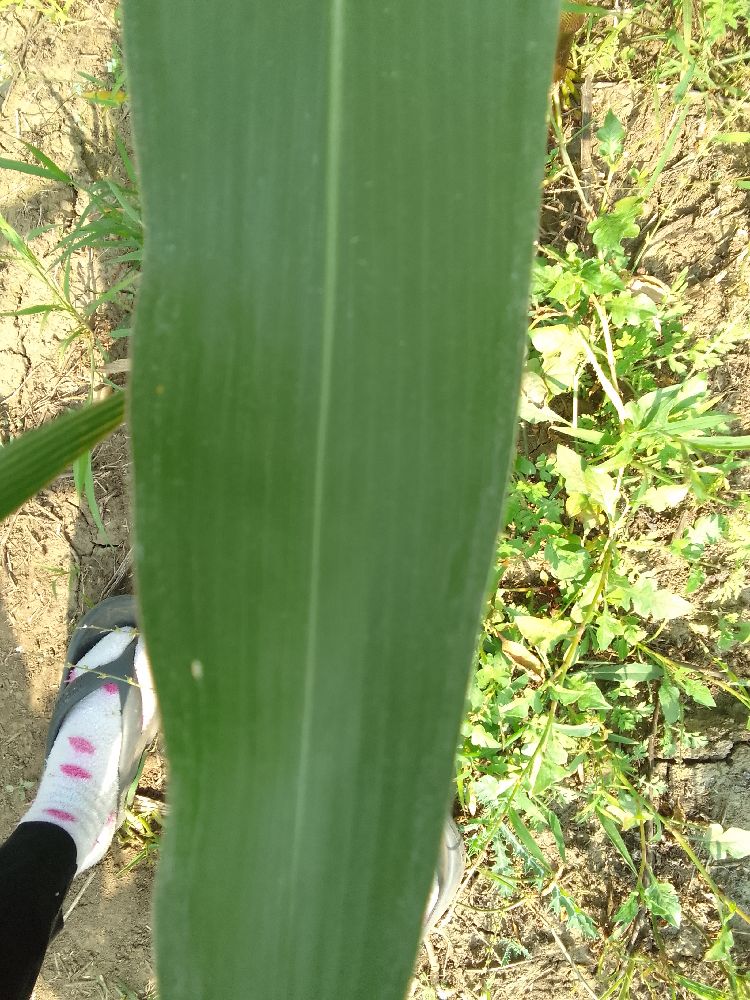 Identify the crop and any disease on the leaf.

maize, healthy
